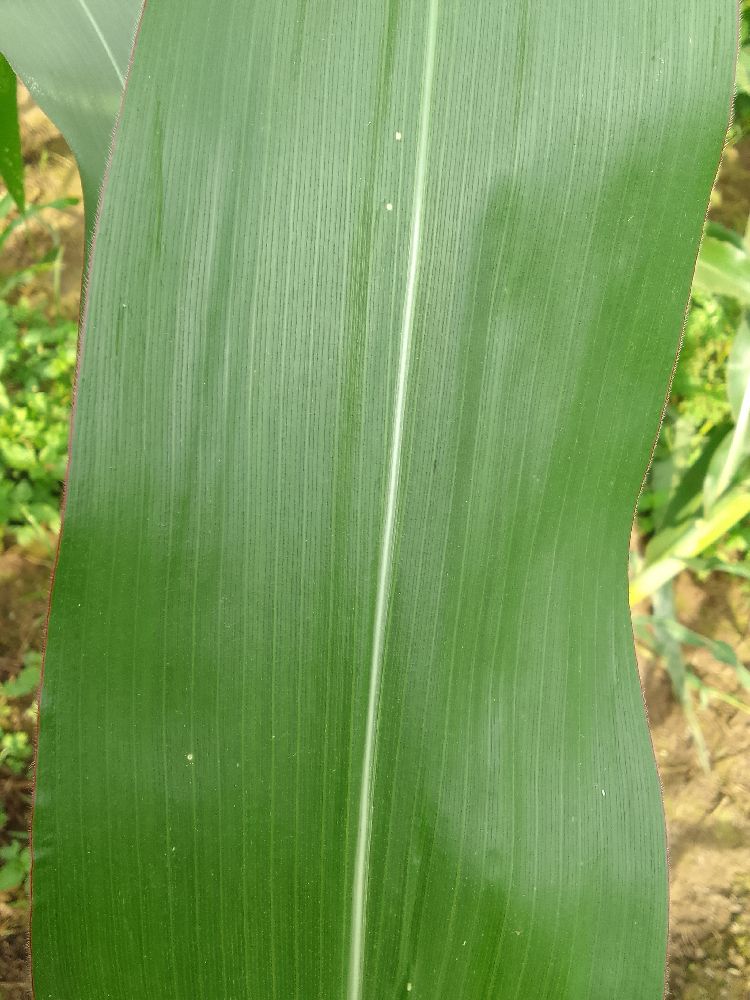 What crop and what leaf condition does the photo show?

maize, healthy
